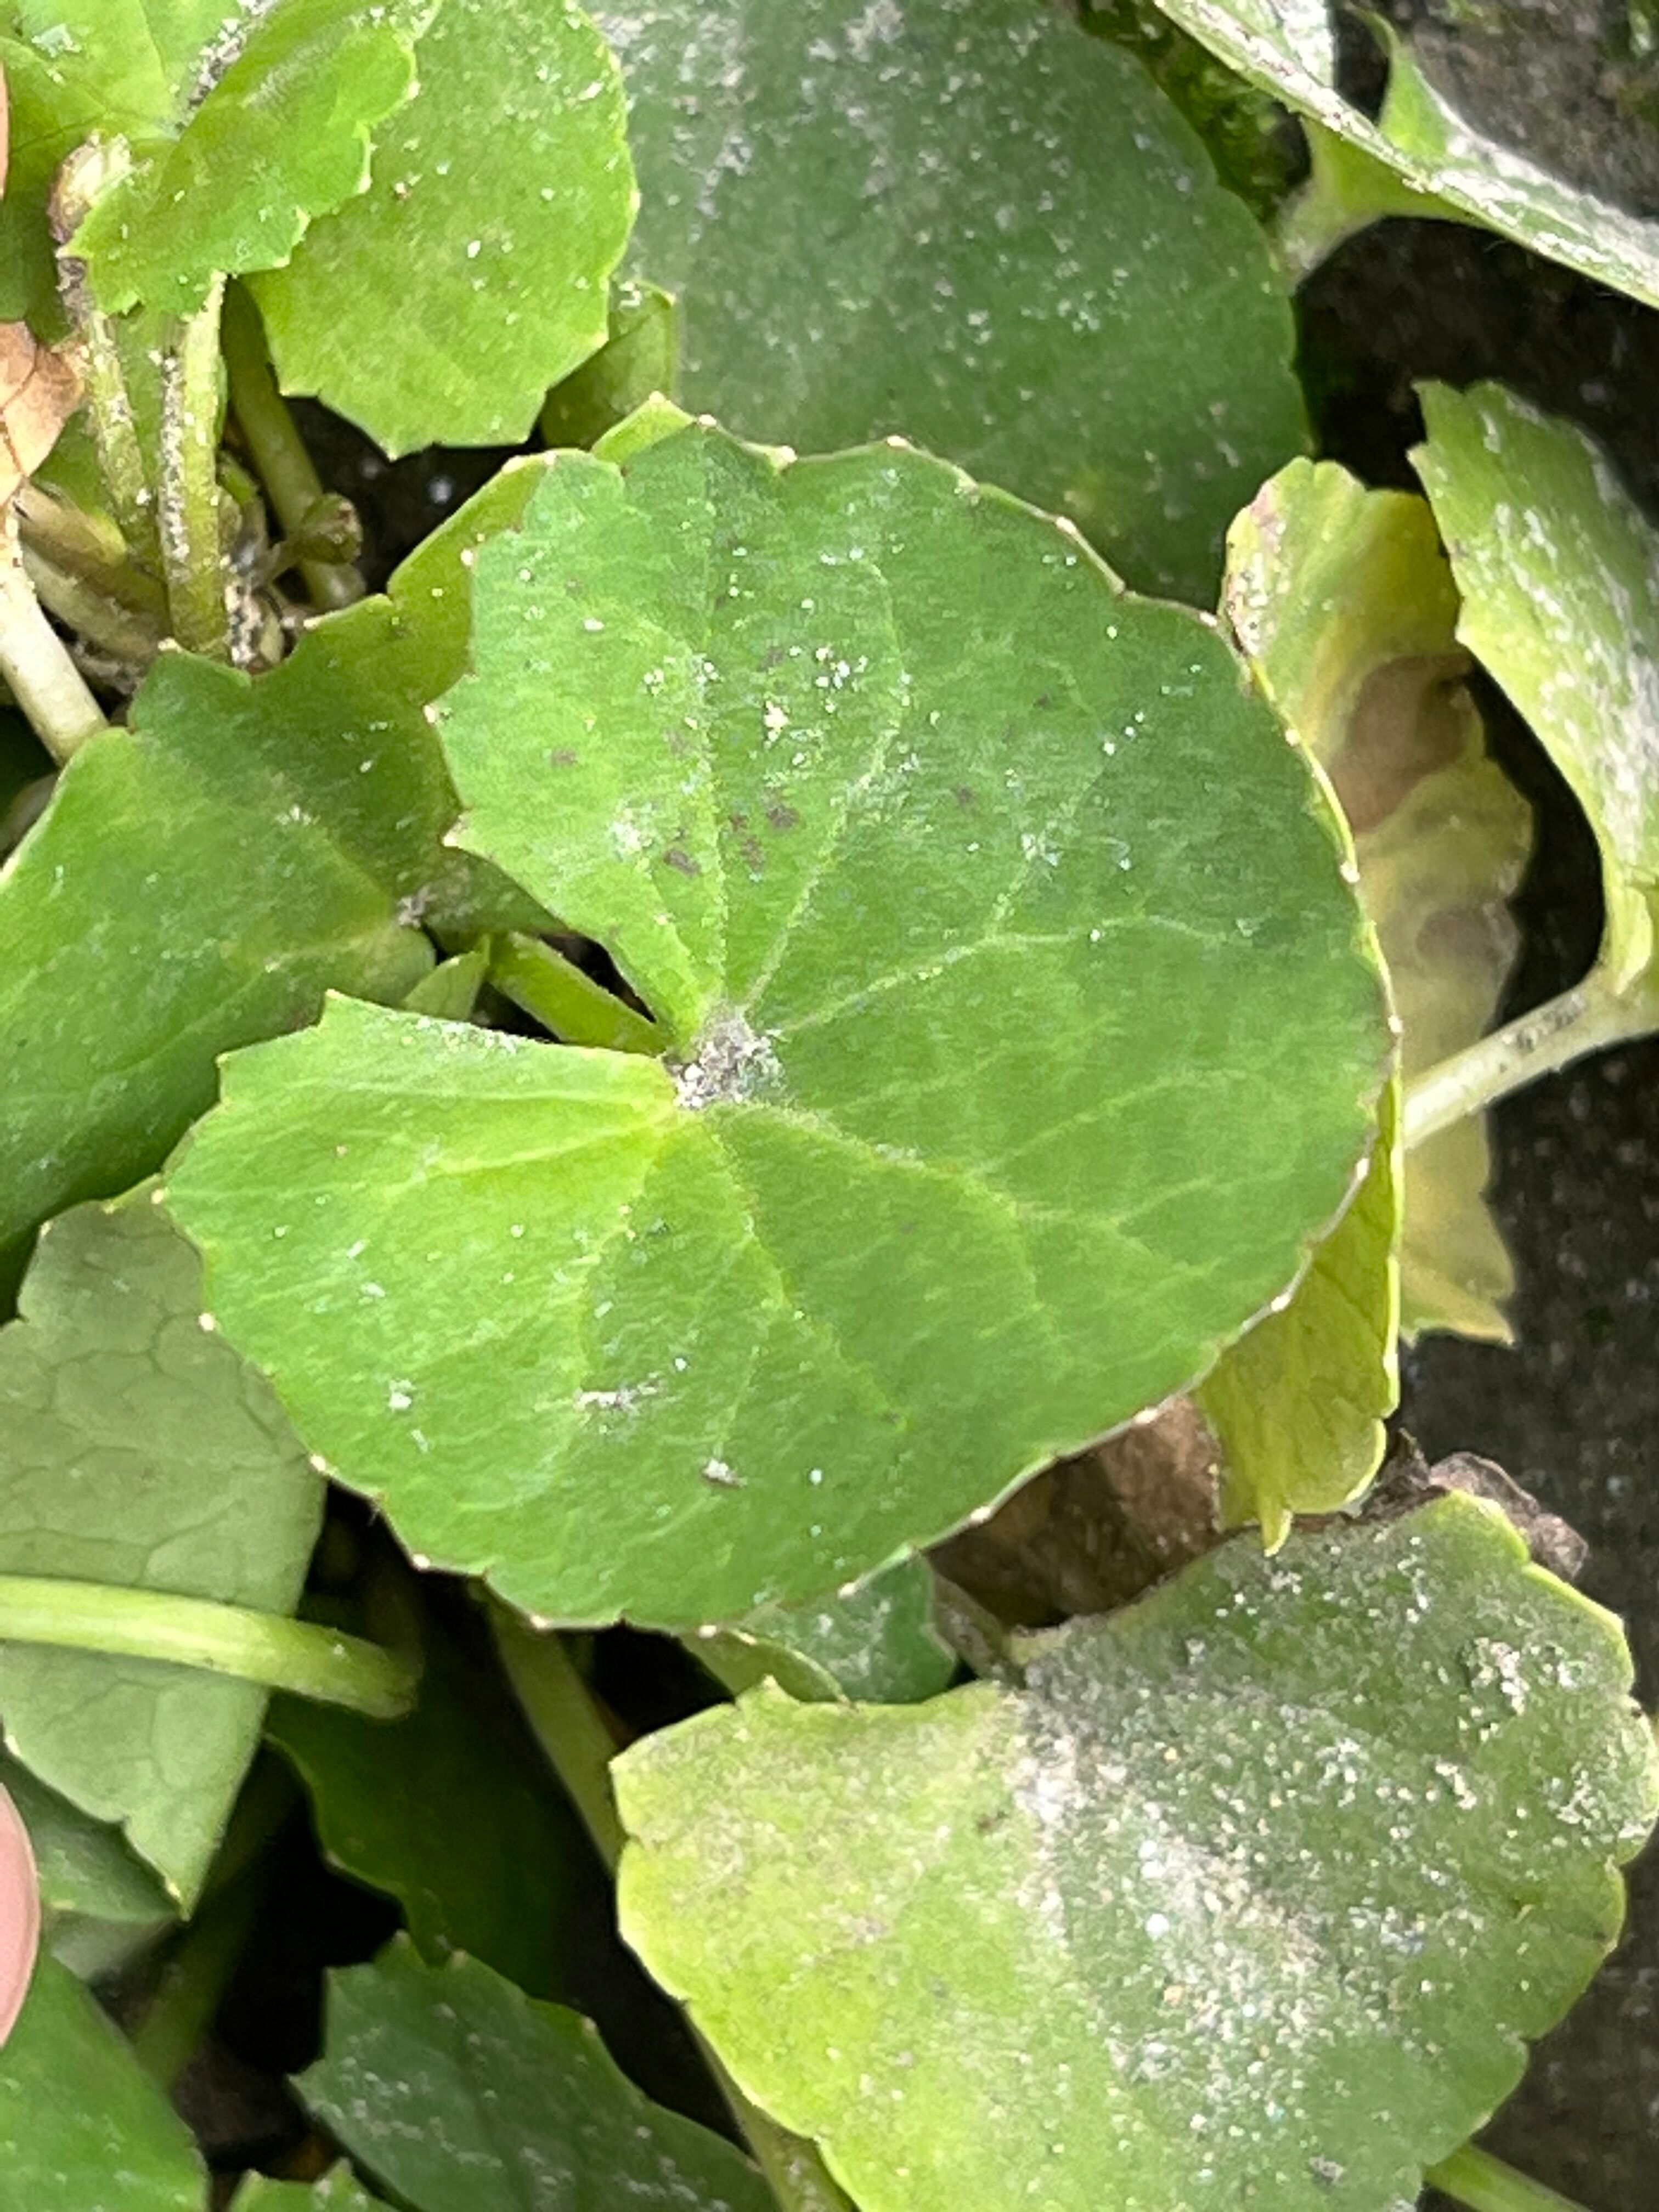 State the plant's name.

thankuni
